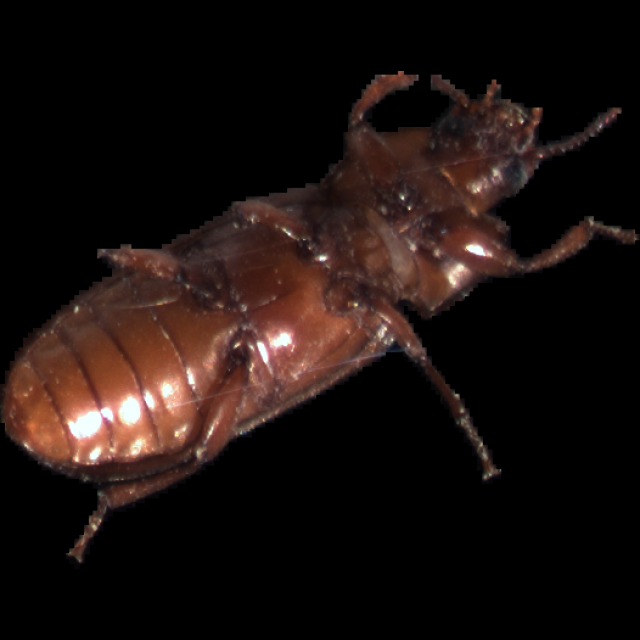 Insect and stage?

mealworm beetle
